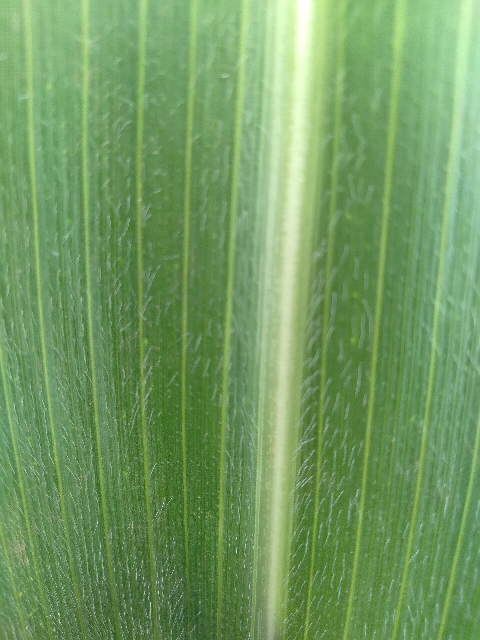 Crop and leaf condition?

maize, healthy
